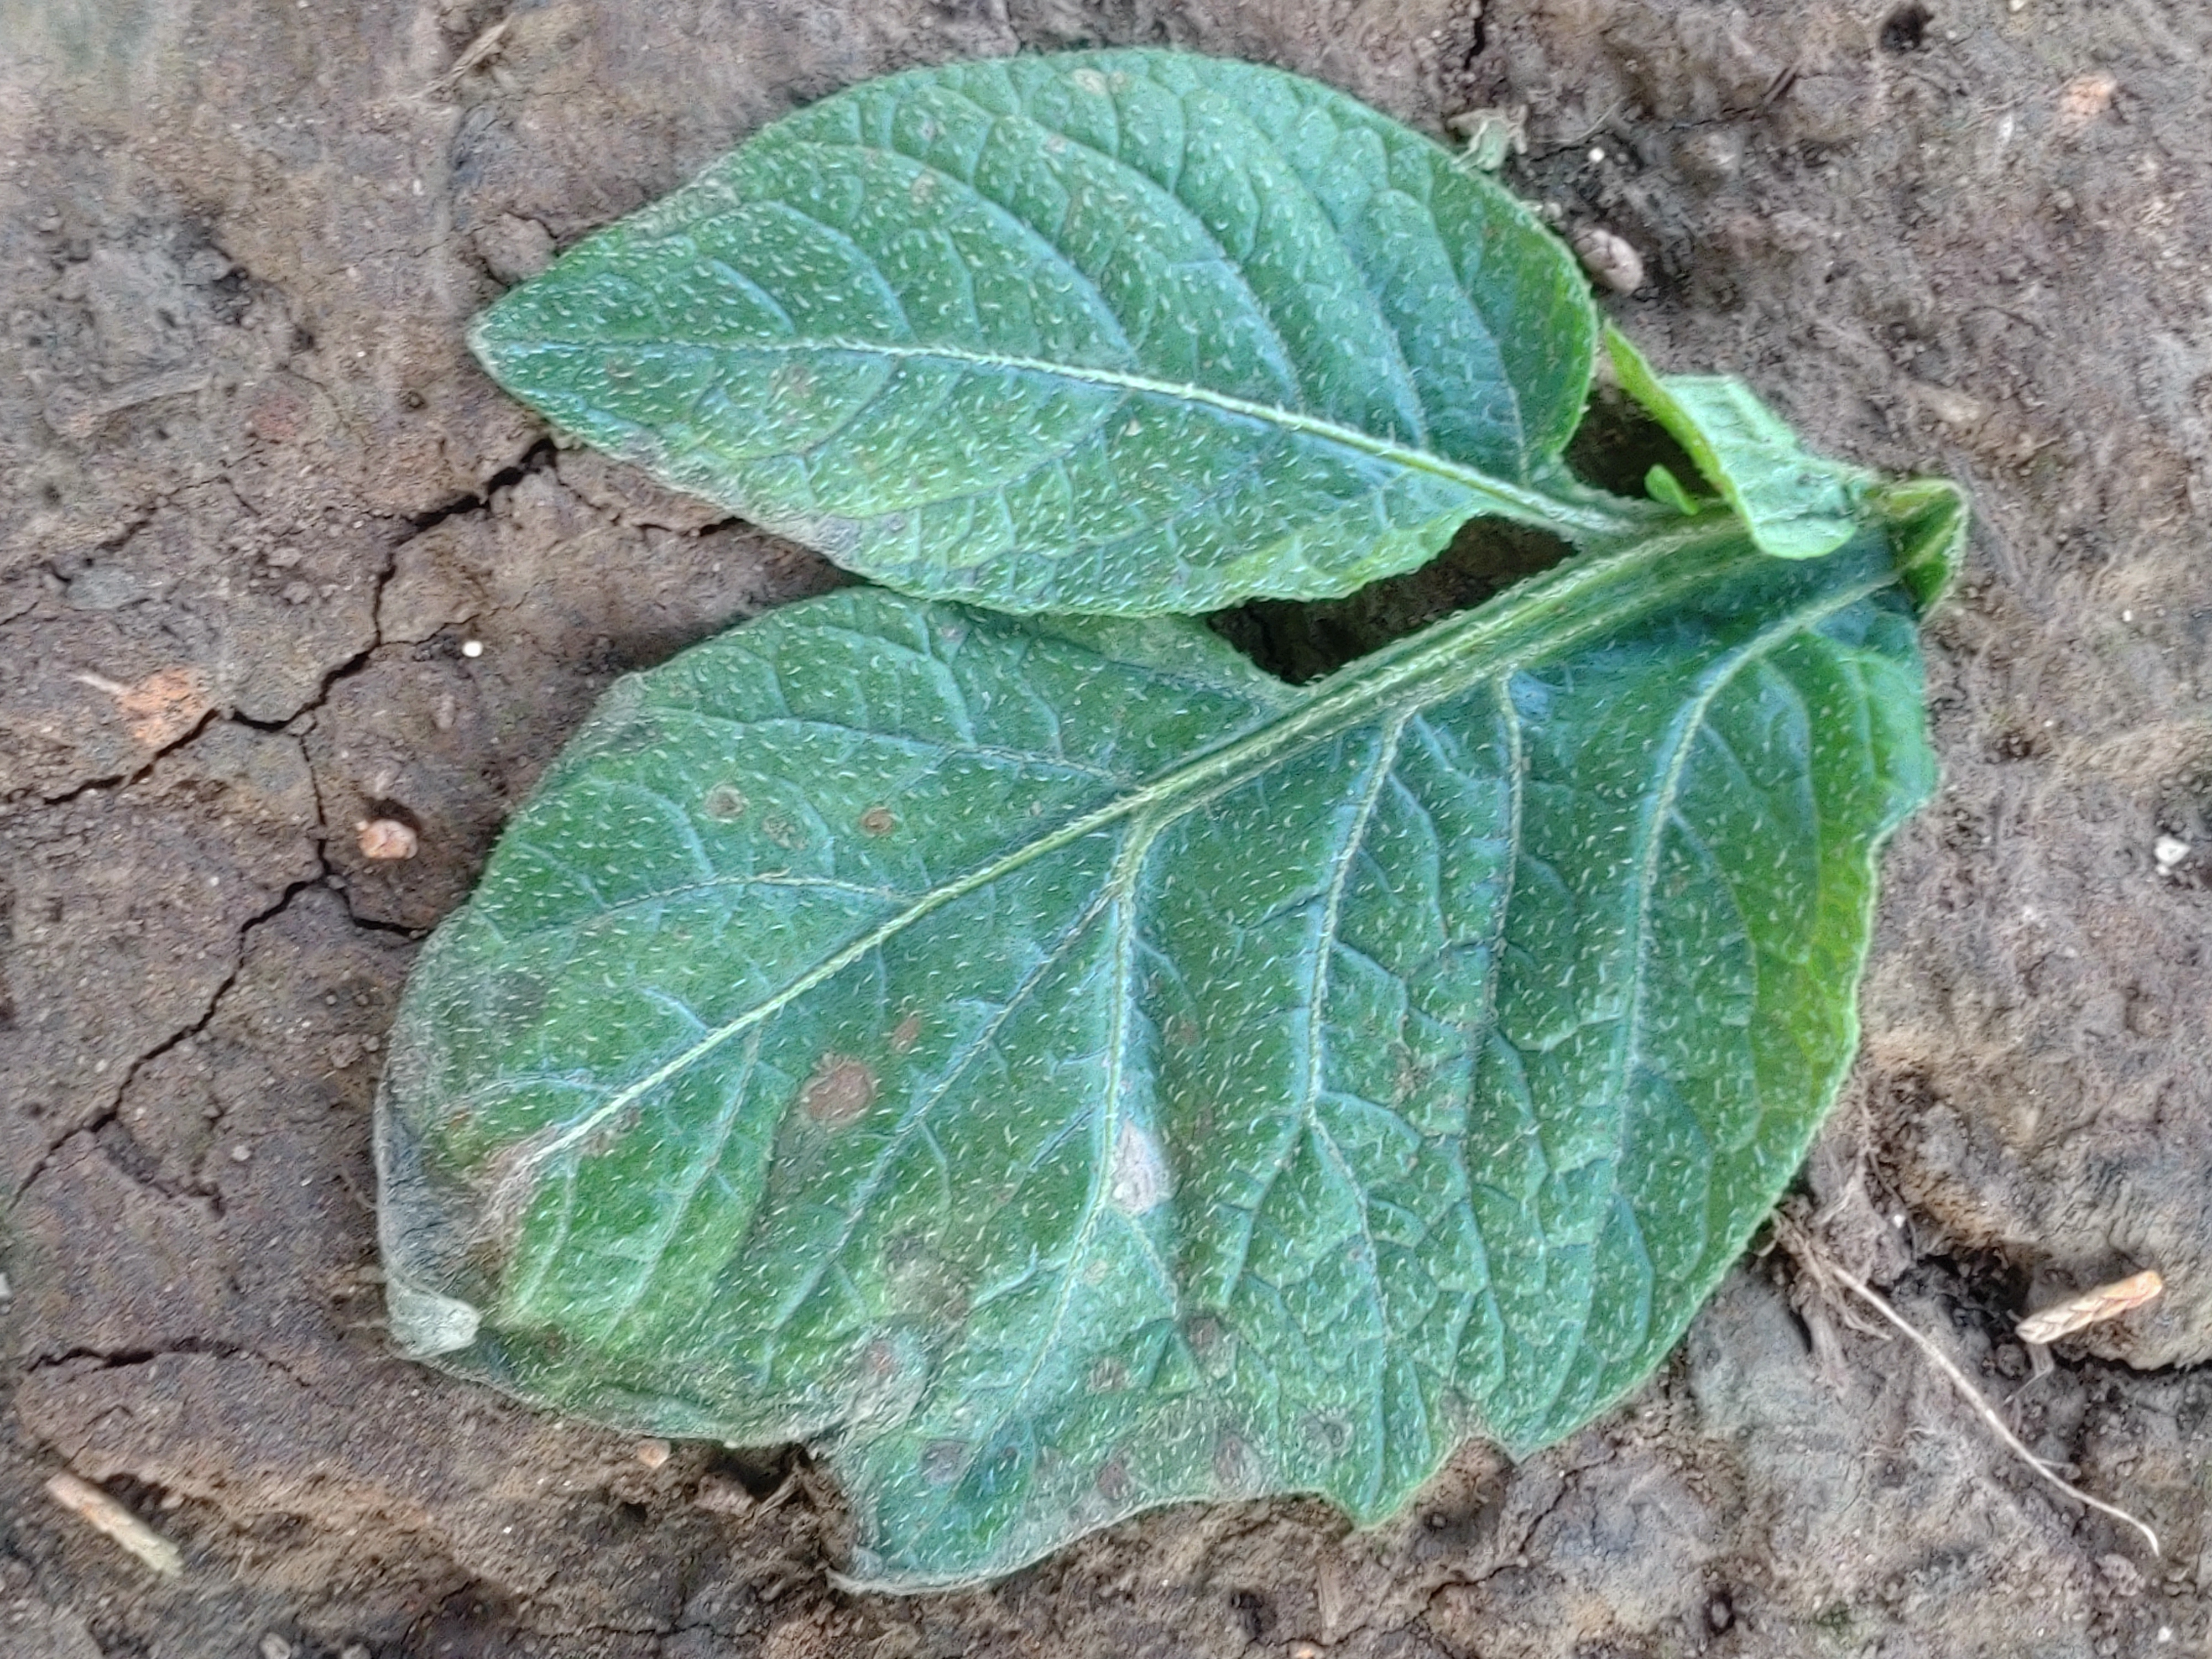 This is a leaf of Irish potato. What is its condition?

early blight
